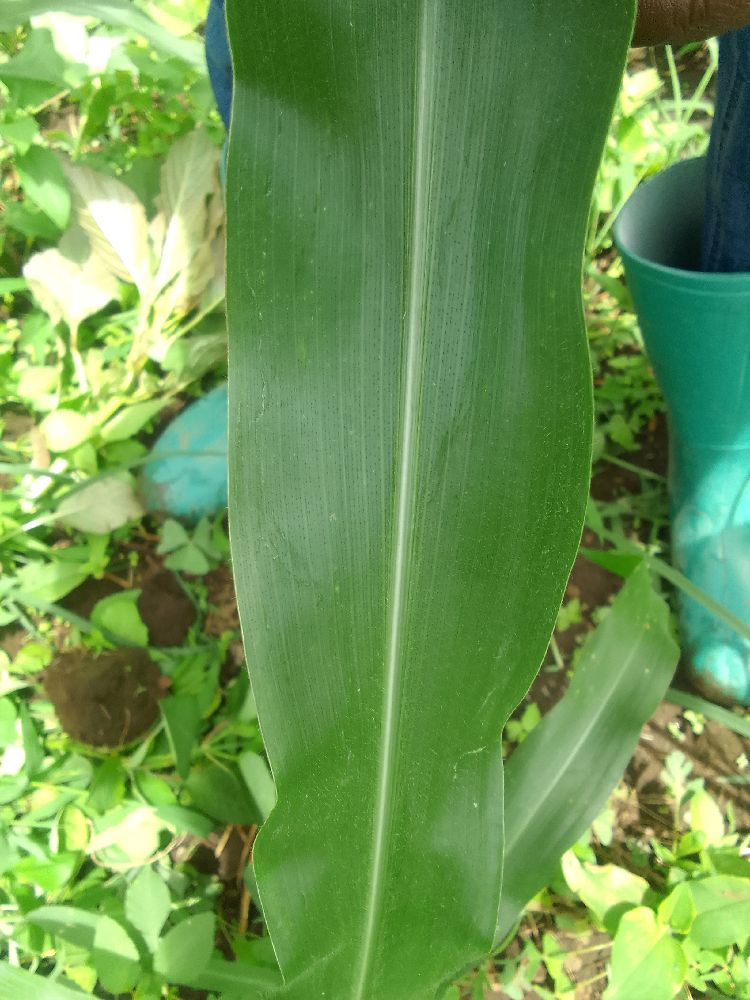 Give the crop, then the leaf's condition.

maize, healthy
